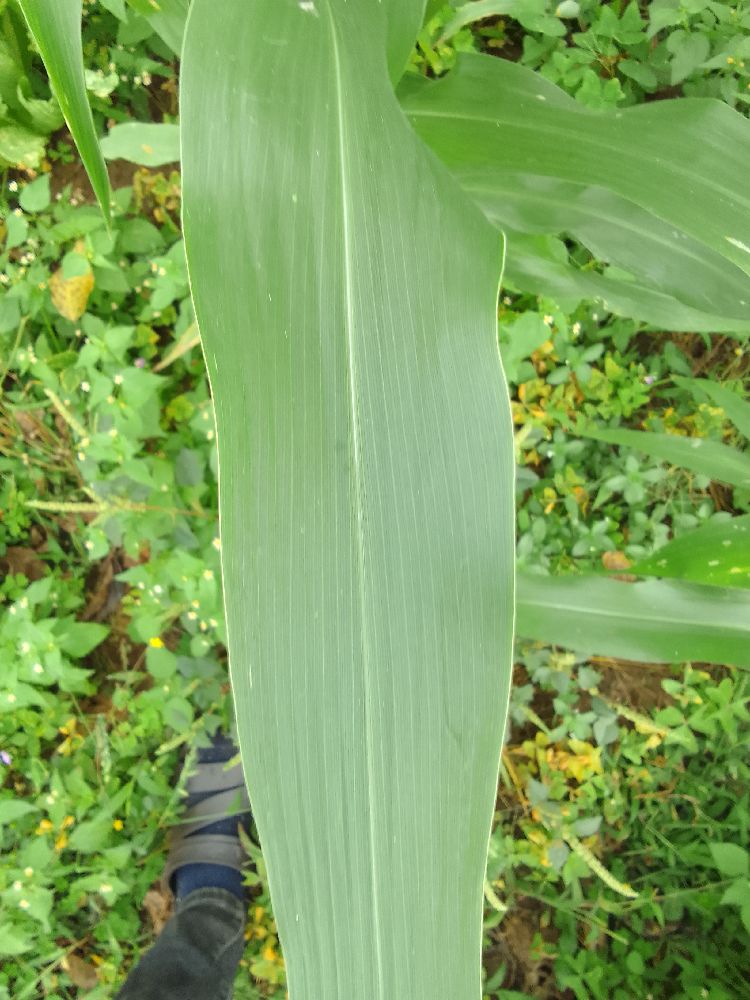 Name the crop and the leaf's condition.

maize, healthy
